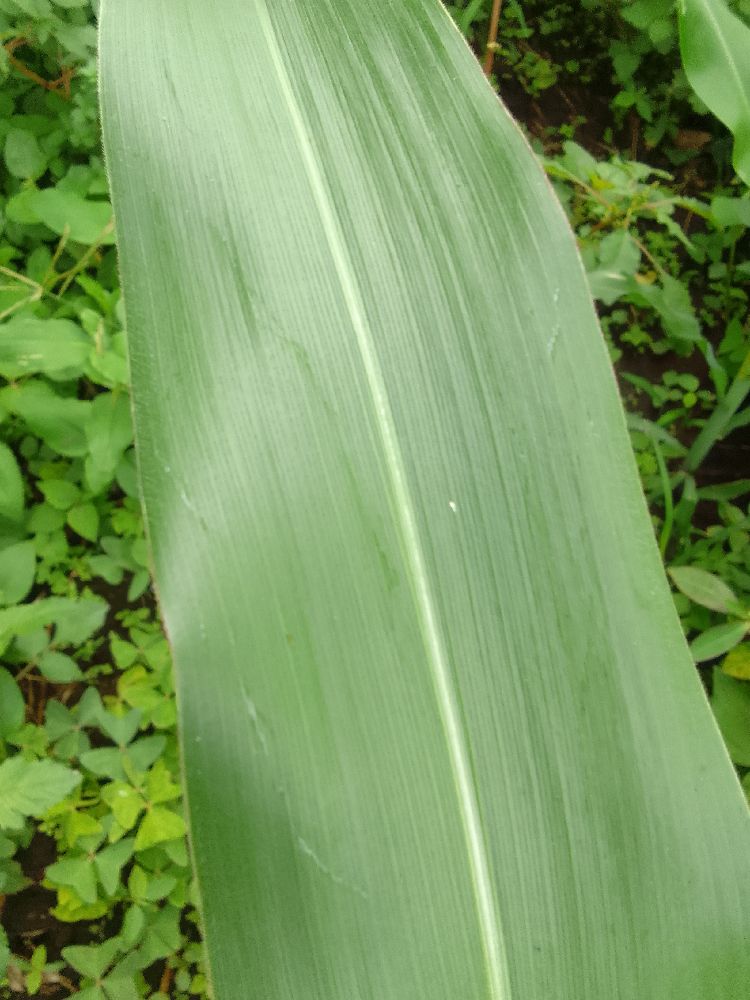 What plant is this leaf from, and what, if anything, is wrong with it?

maize, healthy
